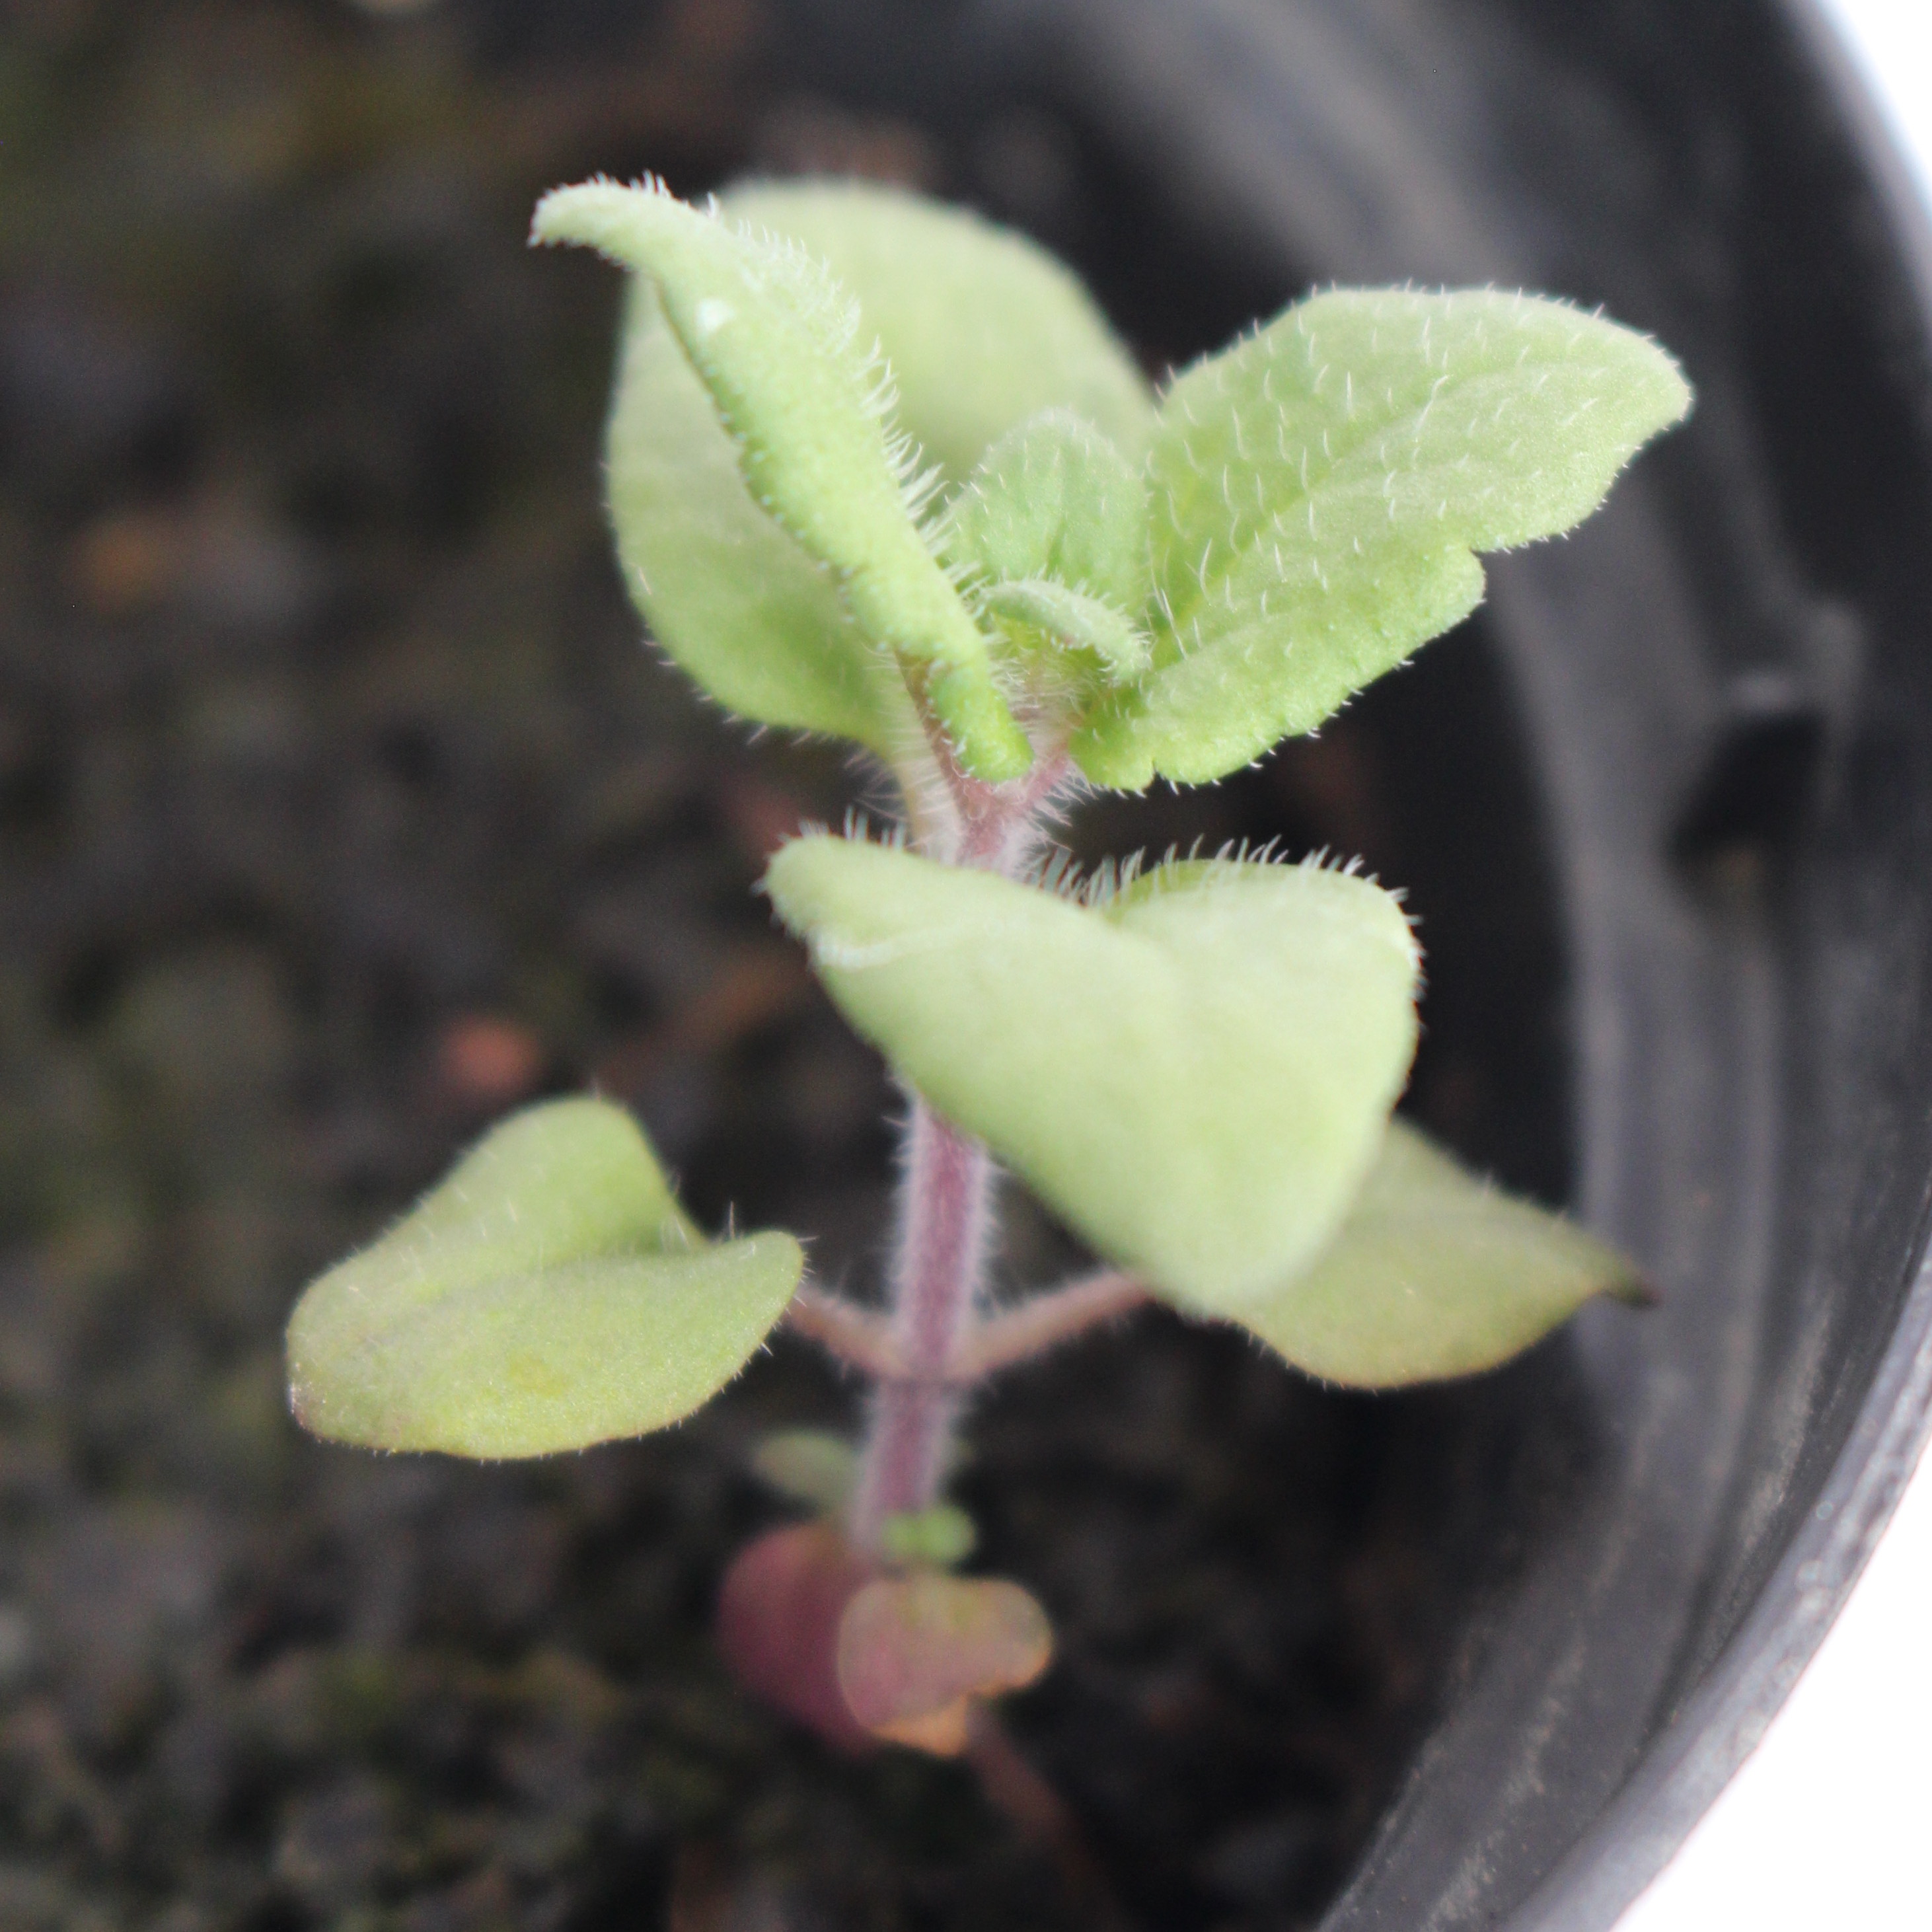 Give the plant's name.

Veronica persica
